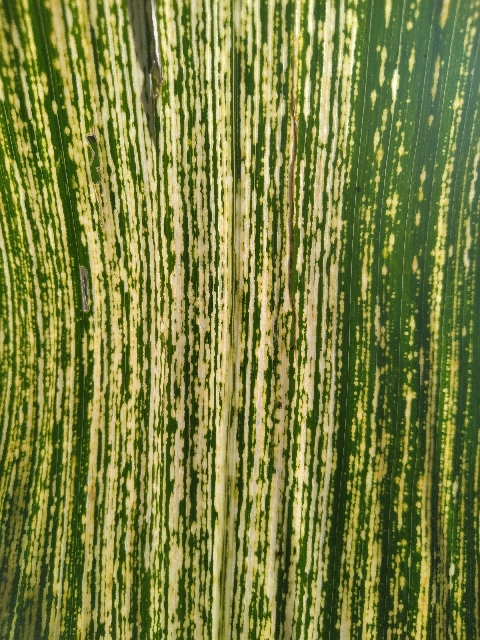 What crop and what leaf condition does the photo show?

maize, maize streak virus
